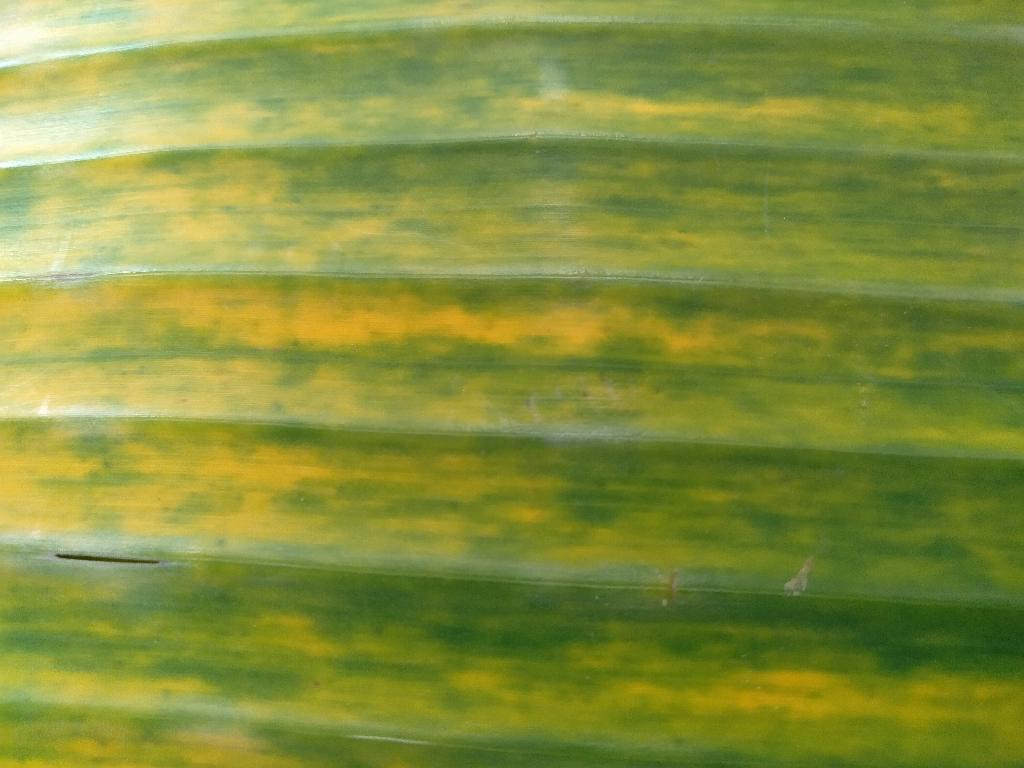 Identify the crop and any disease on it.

banana, fusarium wilt race 1
